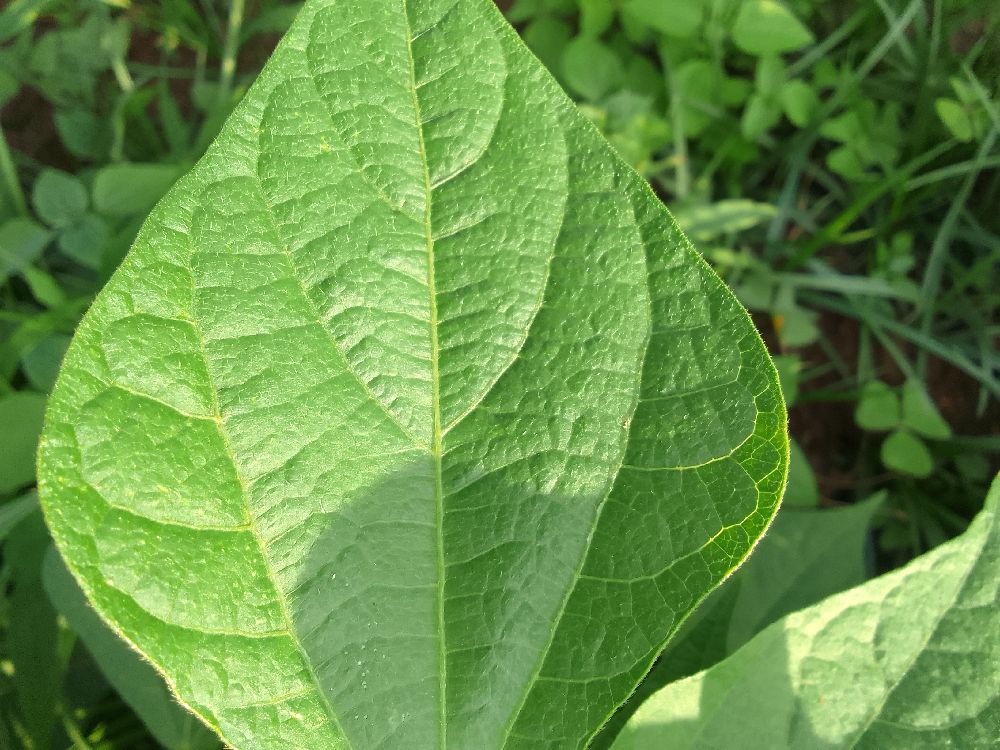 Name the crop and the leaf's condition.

common bean, healthy
